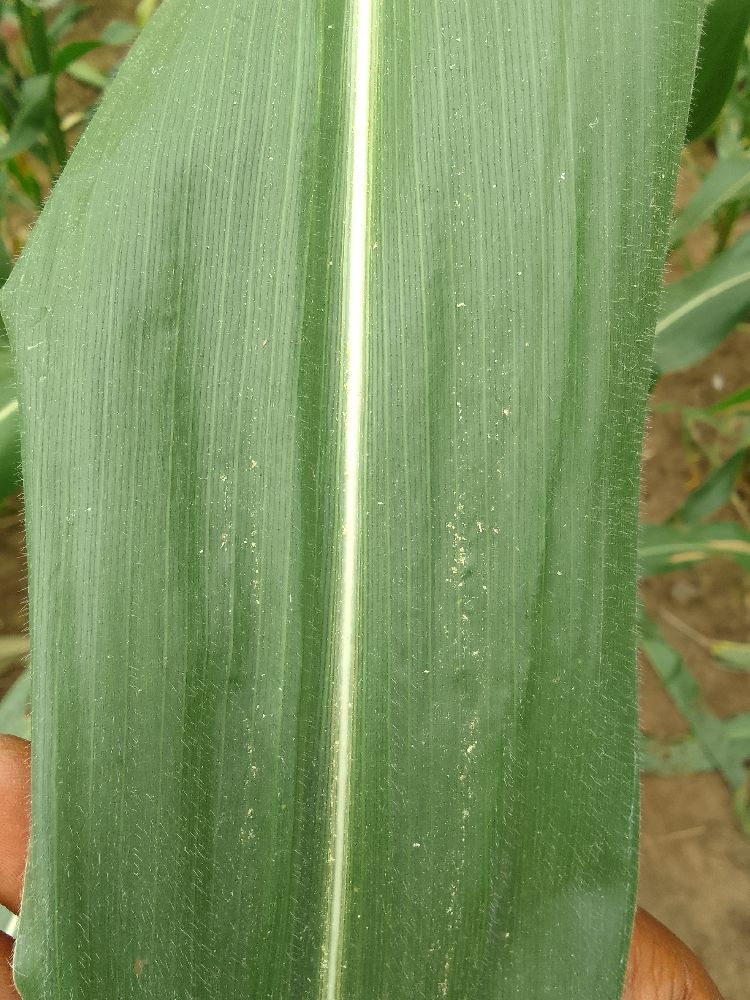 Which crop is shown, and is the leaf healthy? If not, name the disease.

maize, healthy
